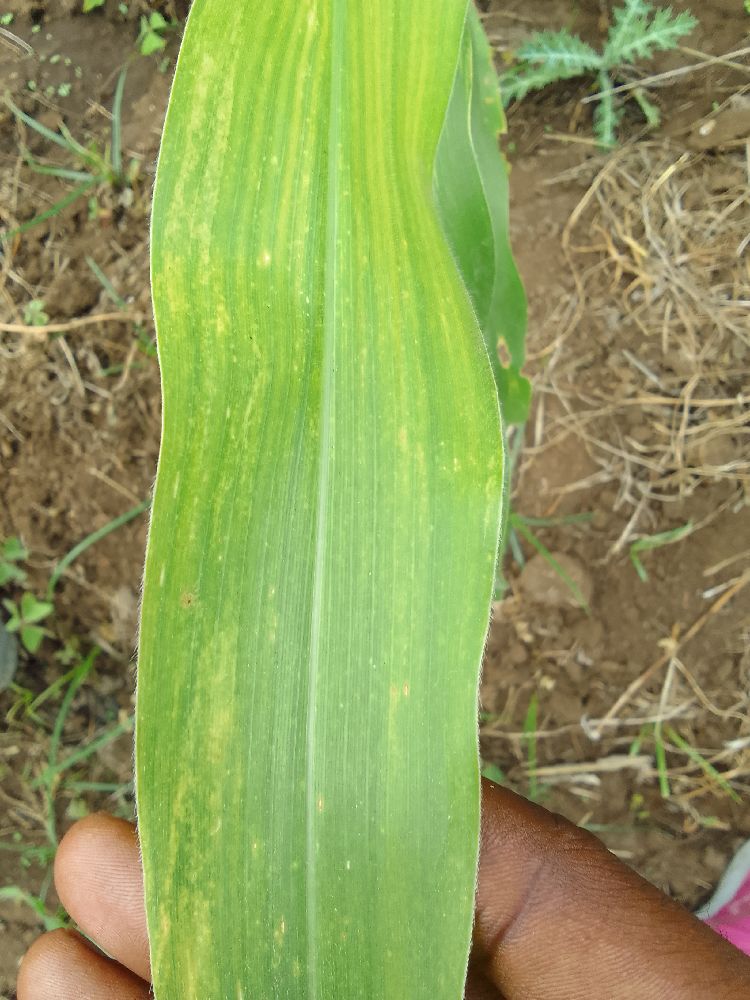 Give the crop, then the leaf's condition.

maize, maize lethal necrosis
